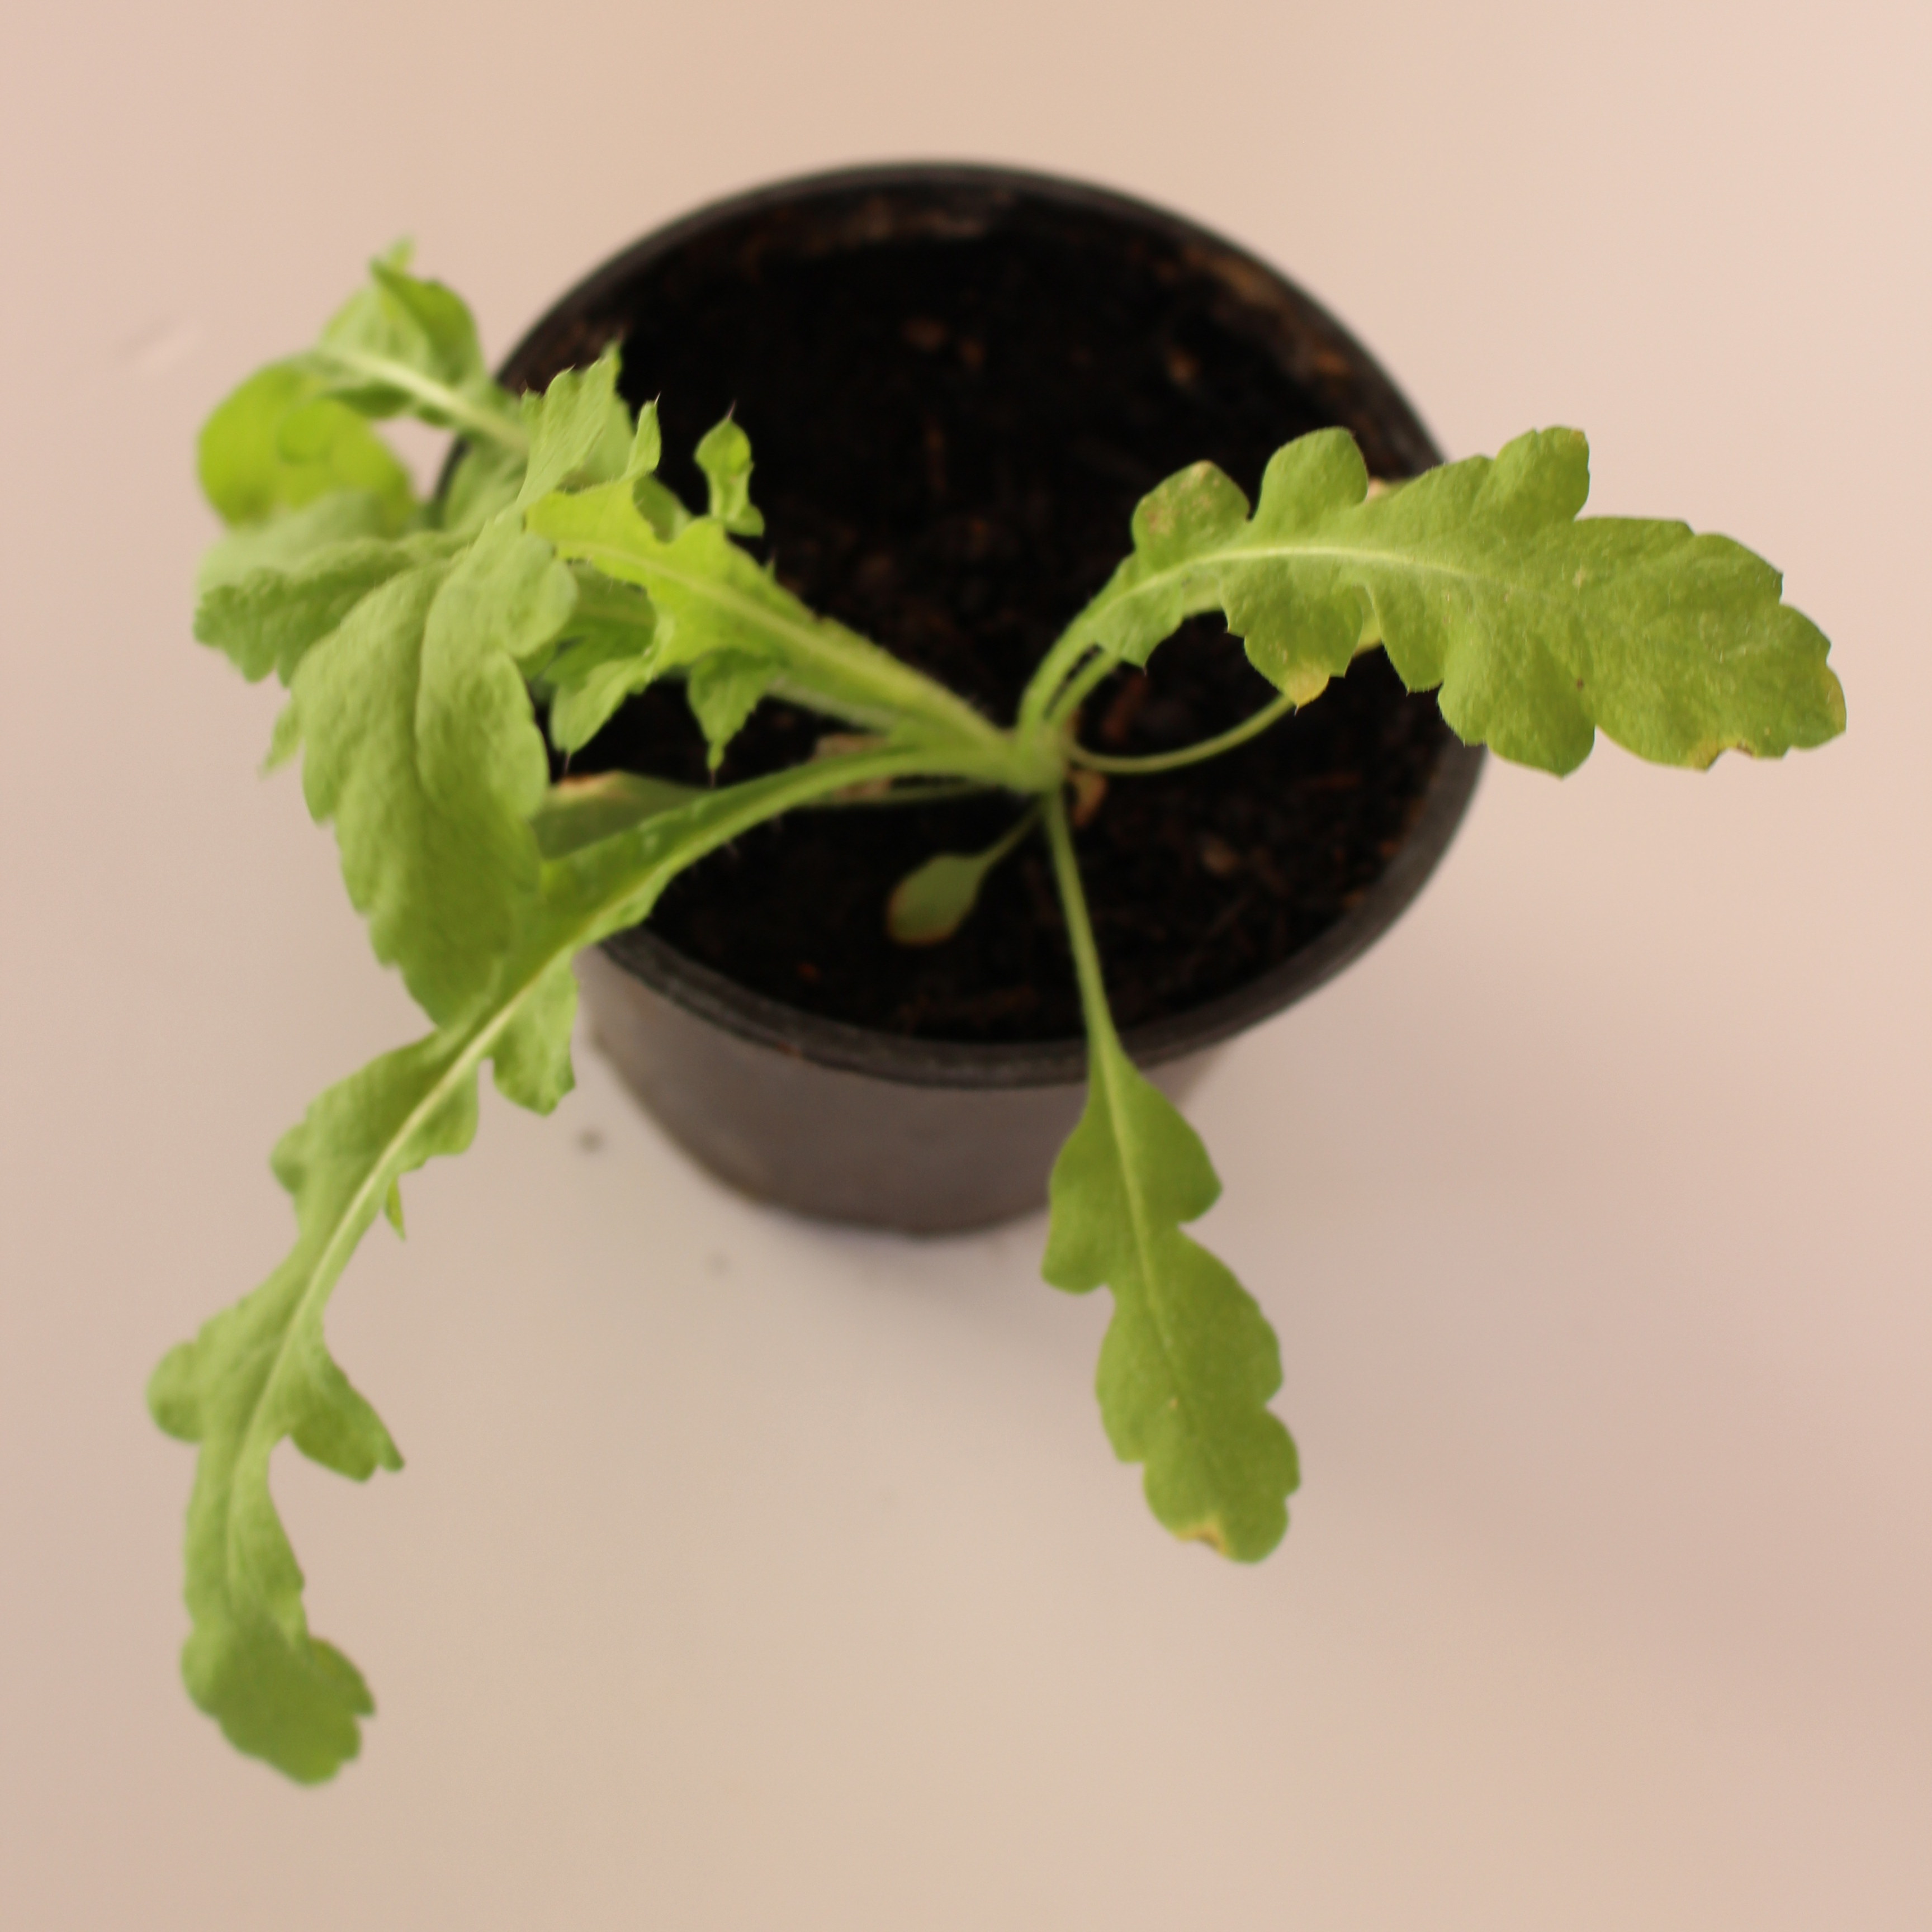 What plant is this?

Papaver rhoeas
